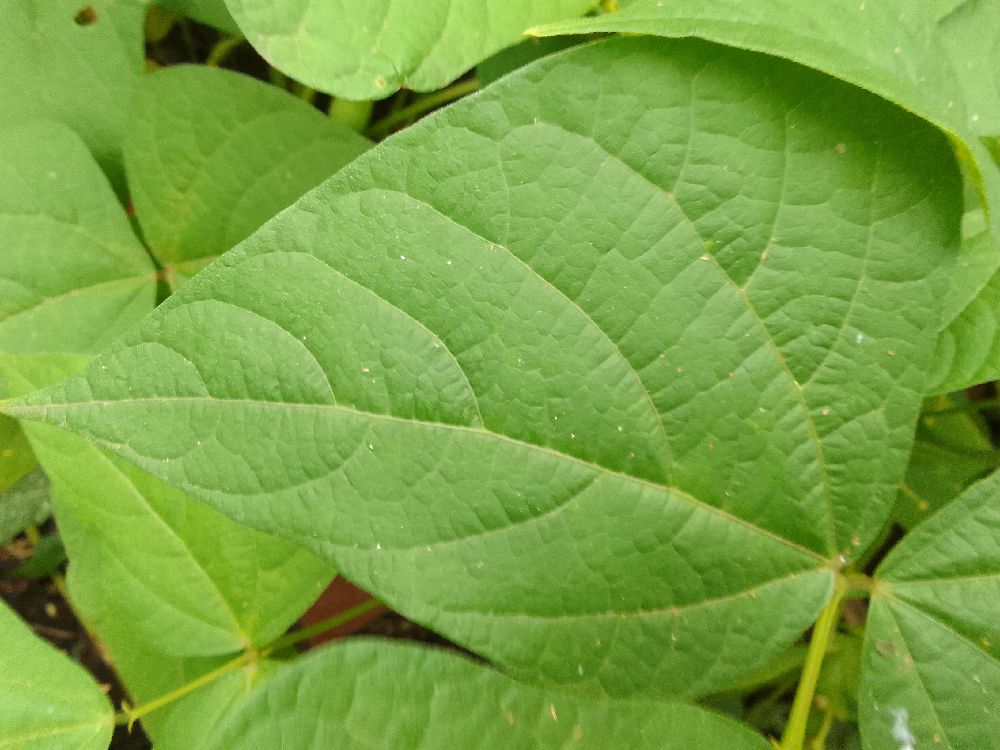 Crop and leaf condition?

common bean, healthy
